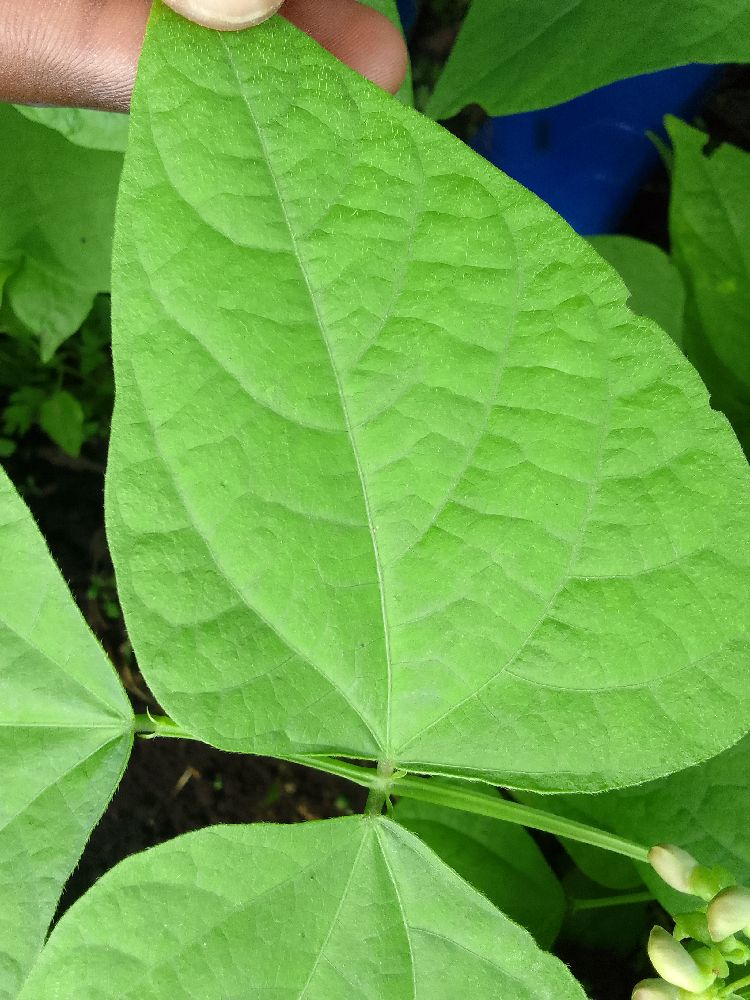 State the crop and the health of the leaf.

common bean, healthy
